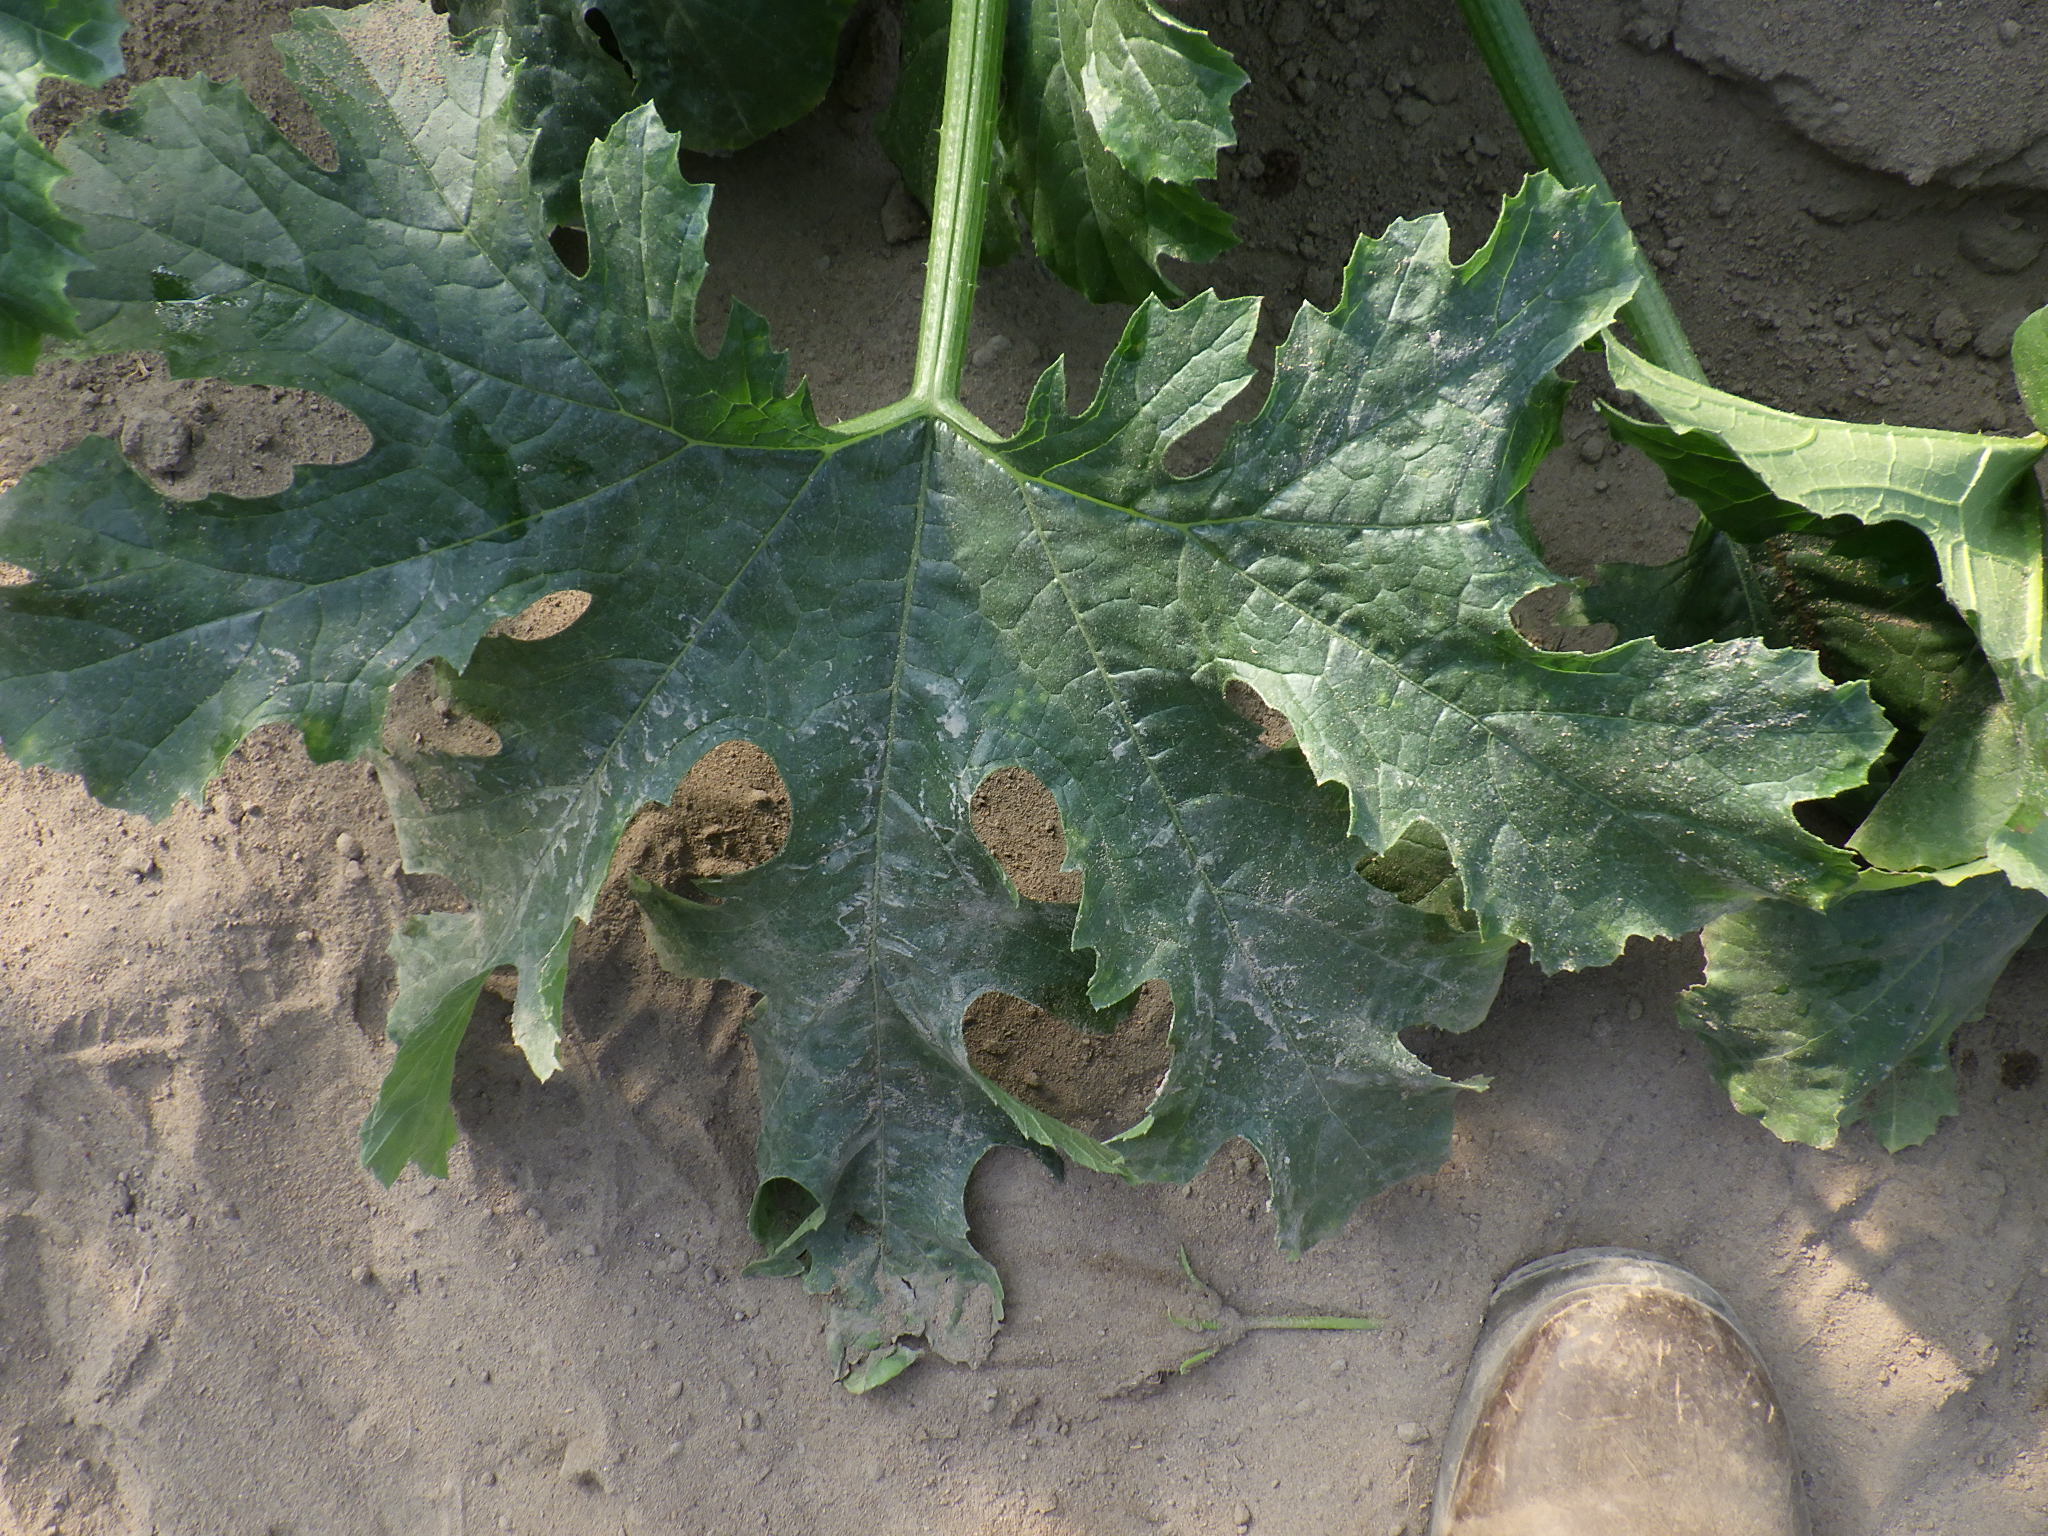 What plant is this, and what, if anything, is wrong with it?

zucchini, healthy
